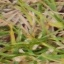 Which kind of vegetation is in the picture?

grass
